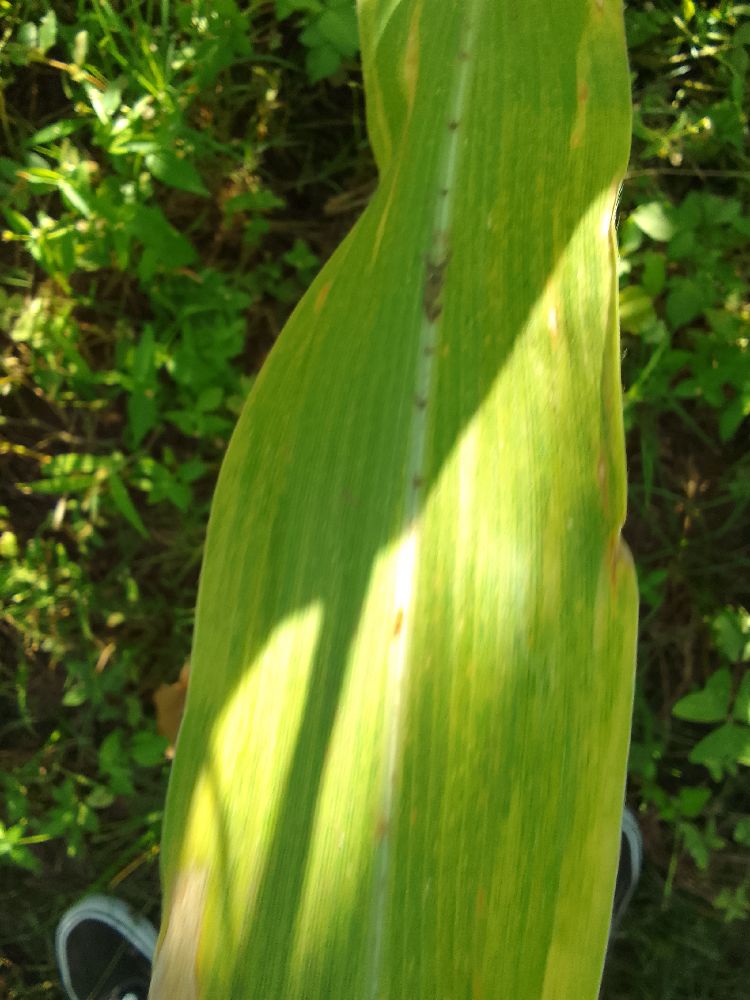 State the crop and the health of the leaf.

maize, maize lethal necrosis
